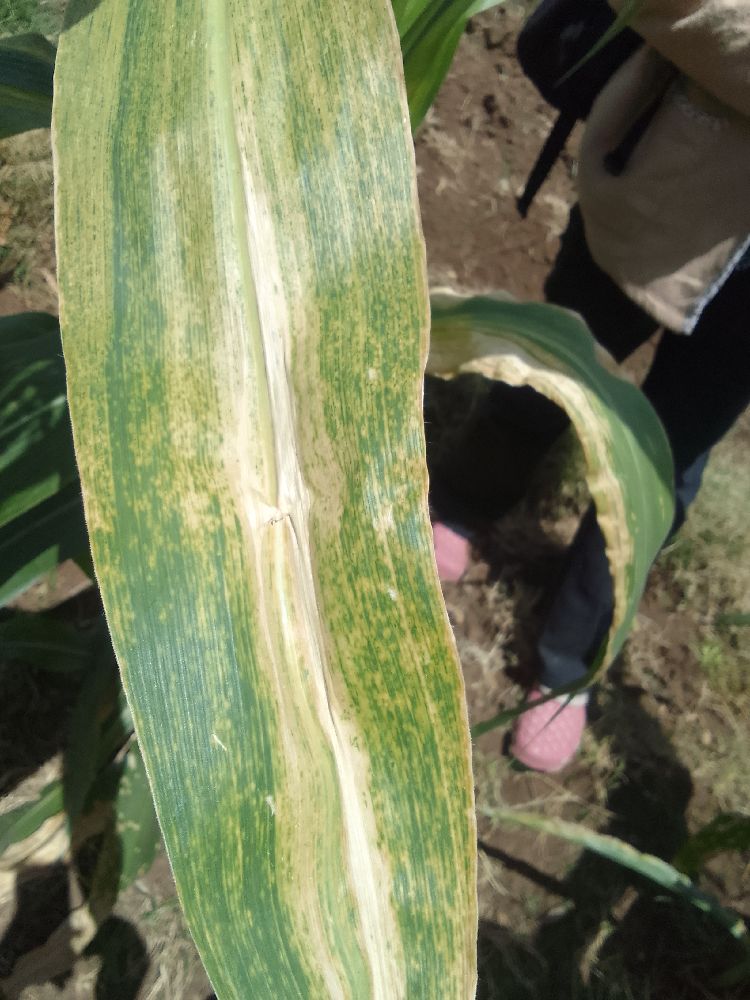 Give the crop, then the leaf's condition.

maize, maize lethal necrosis
